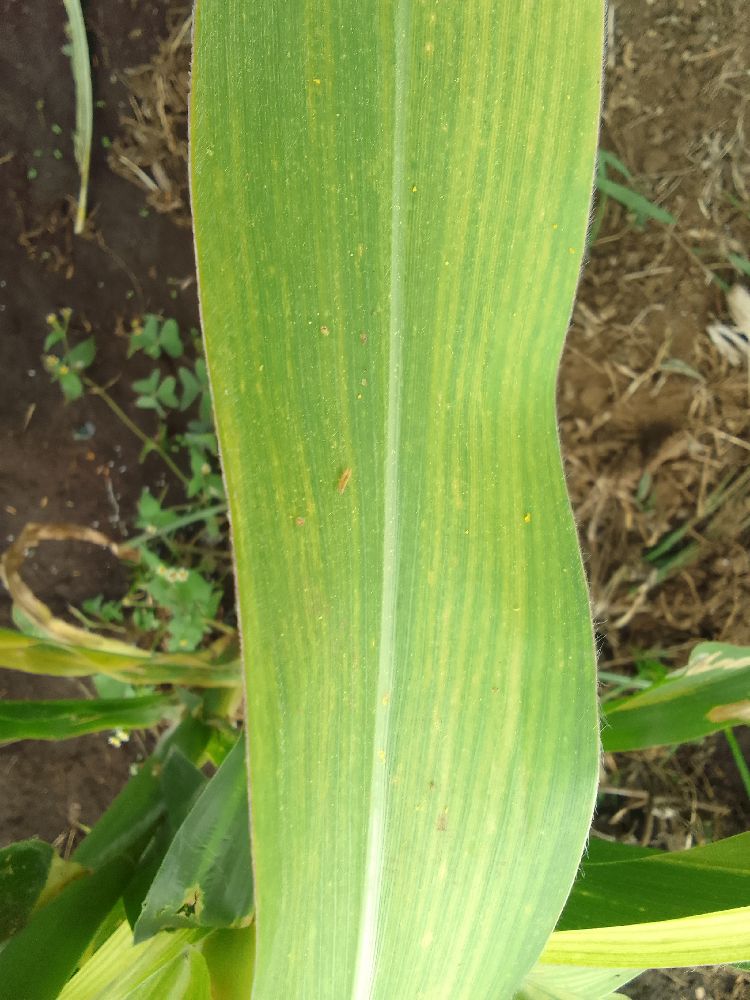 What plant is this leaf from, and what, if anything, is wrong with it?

maize, maize lethal necrosis
